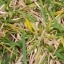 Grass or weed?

grass
